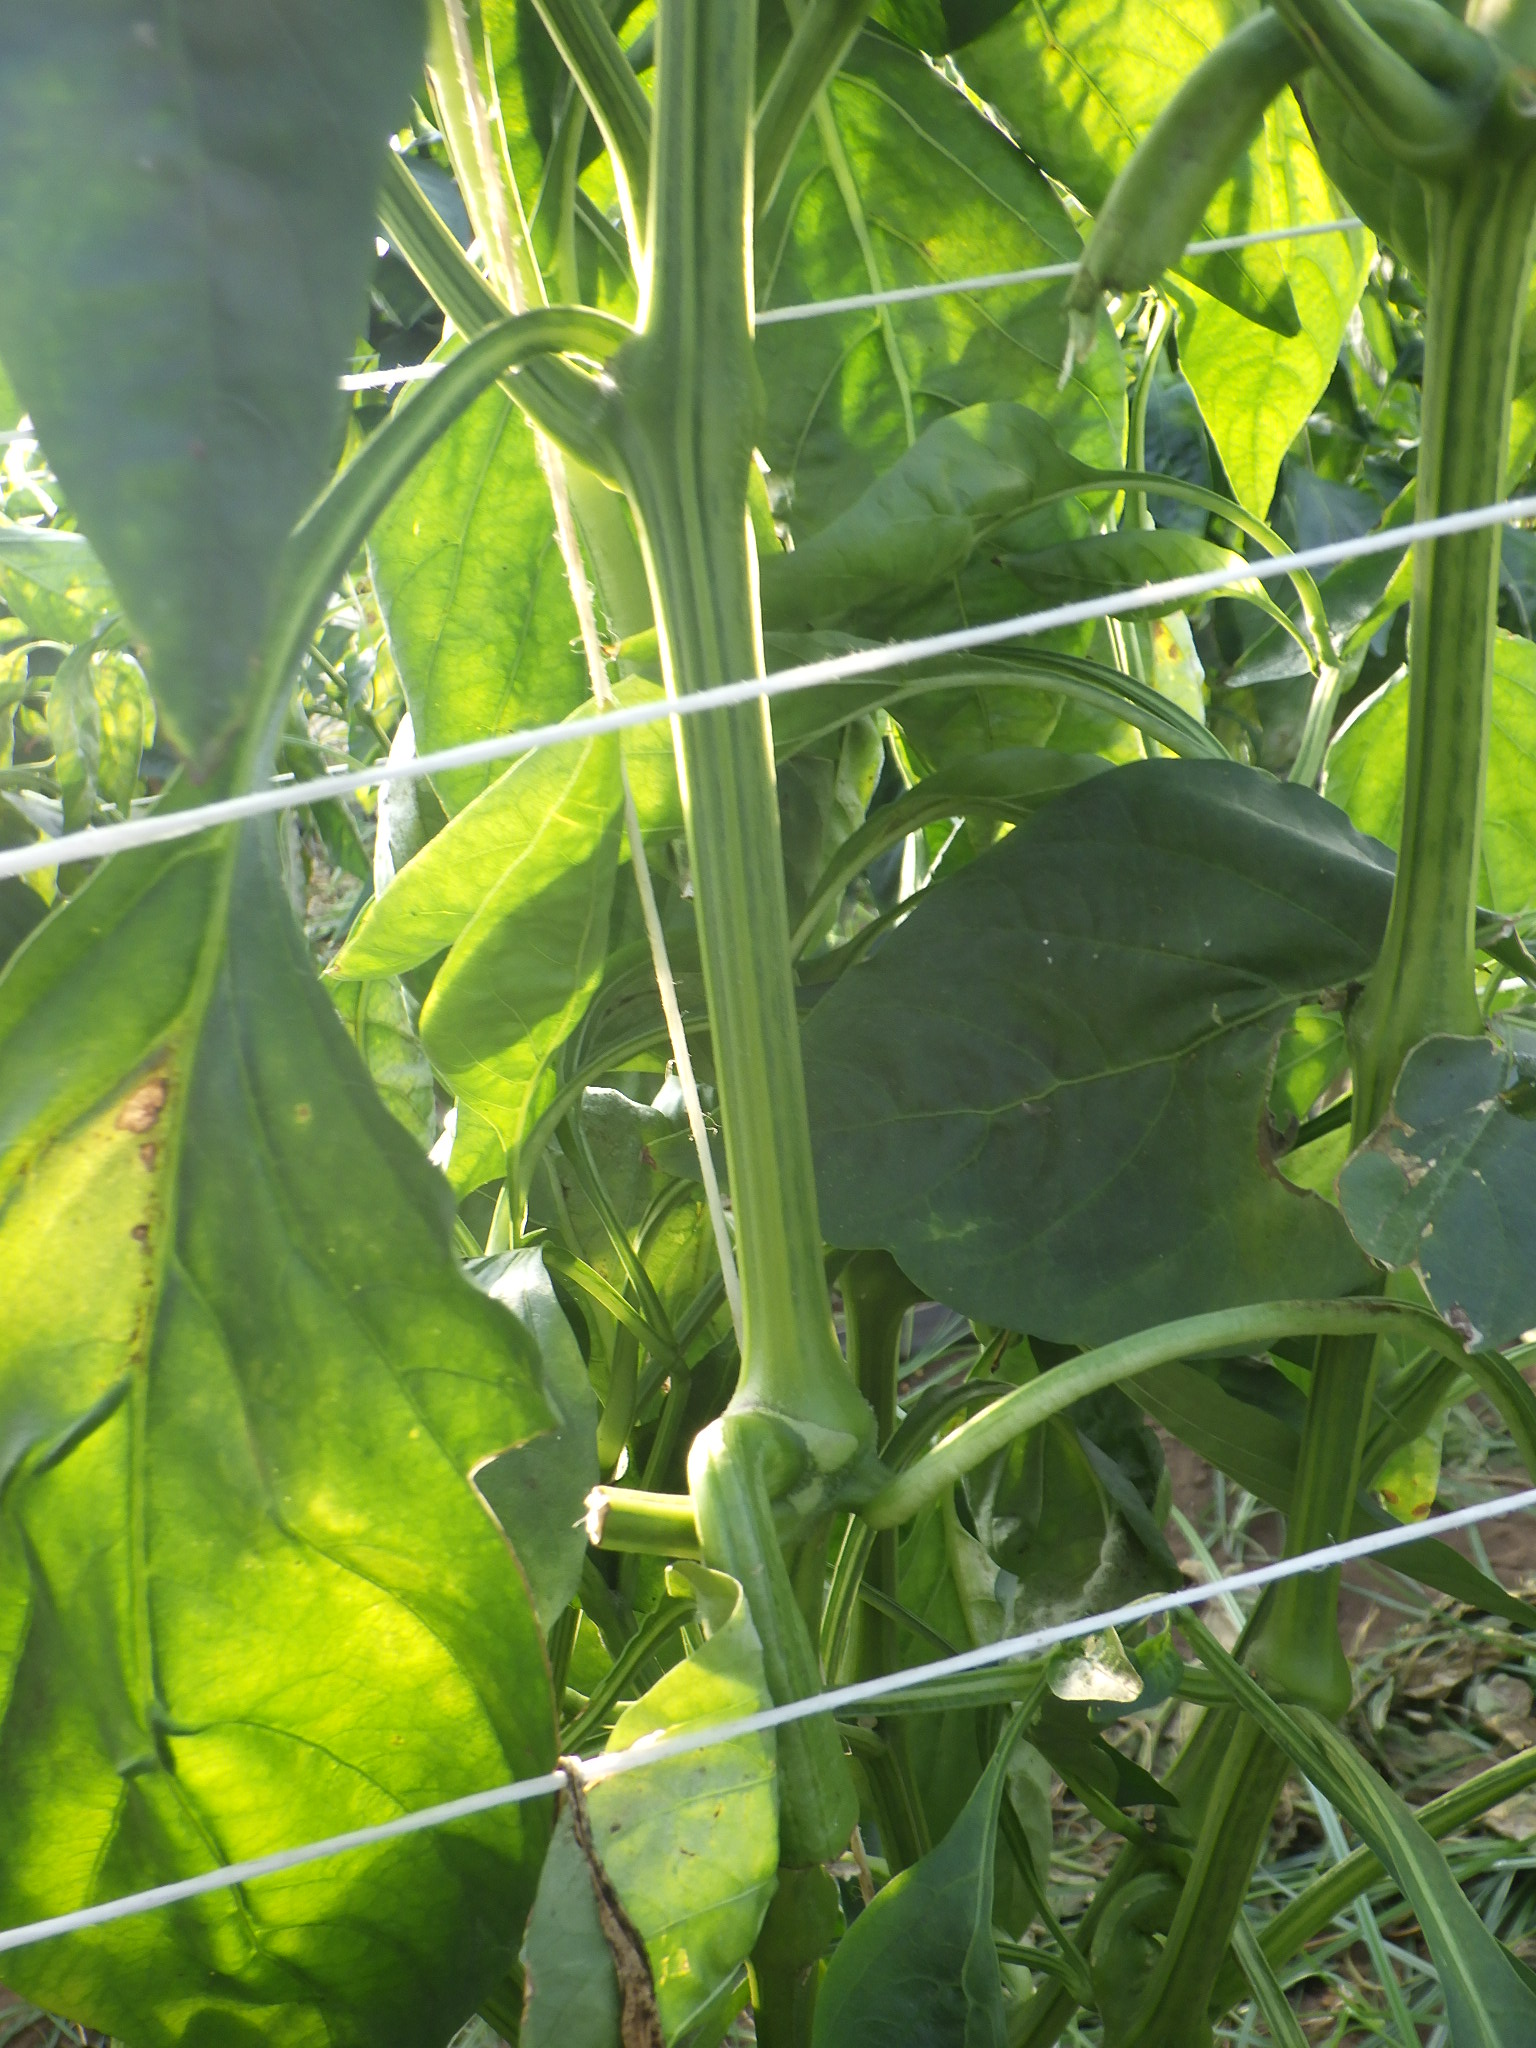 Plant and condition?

bell pepper, healthy
